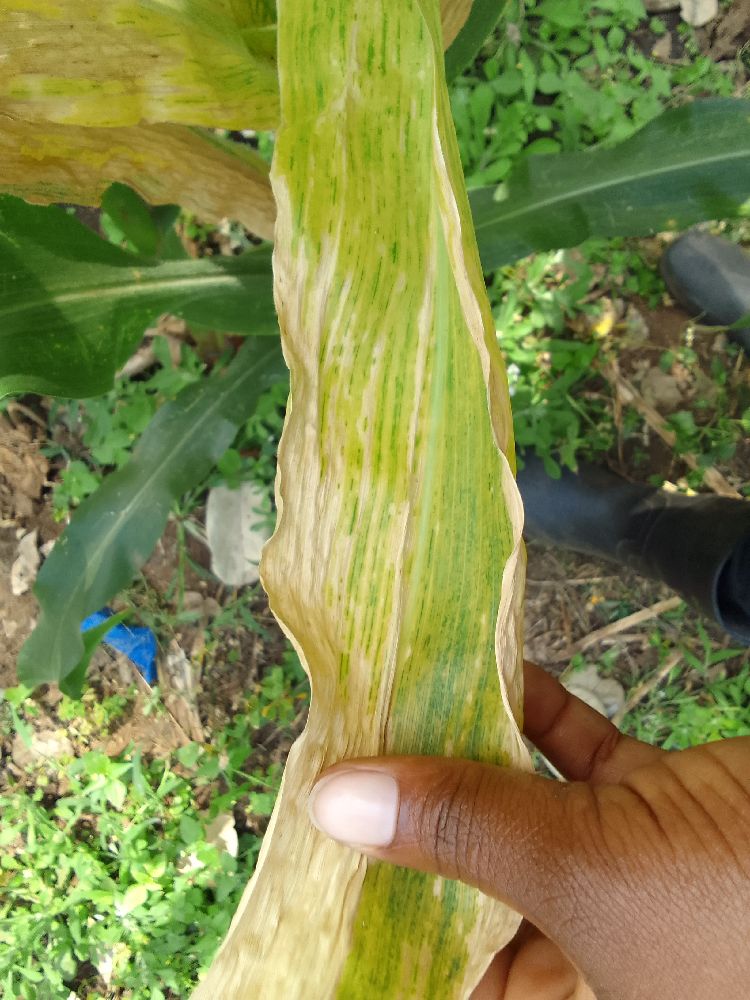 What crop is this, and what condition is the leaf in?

maize, maize lethal necrosis
